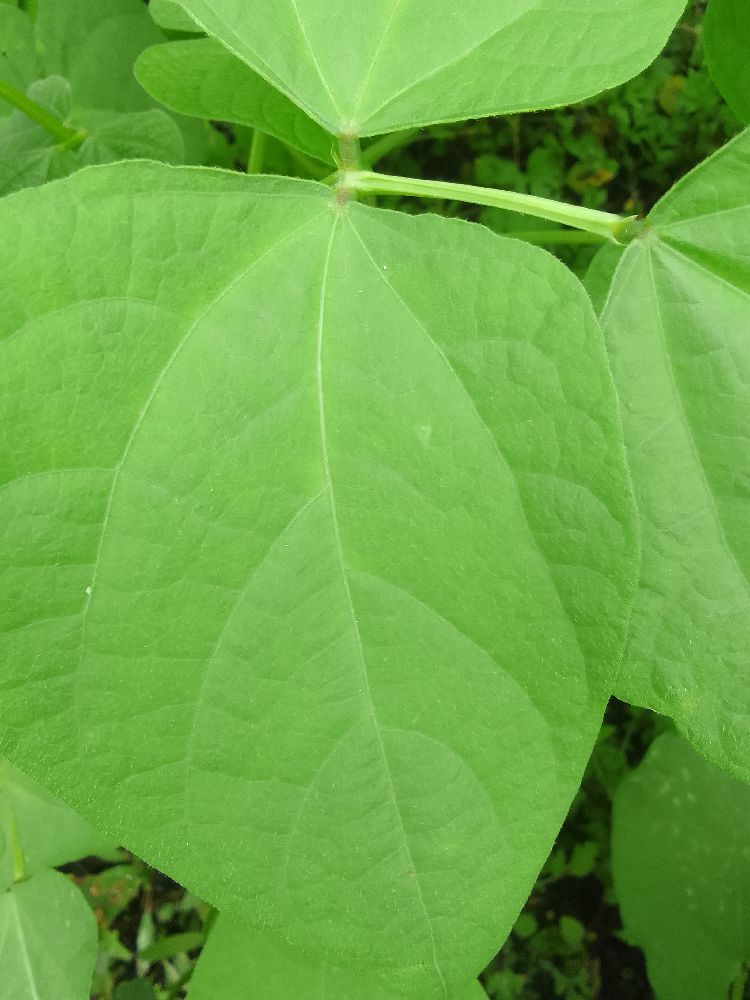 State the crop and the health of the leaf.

common bean, healthy
